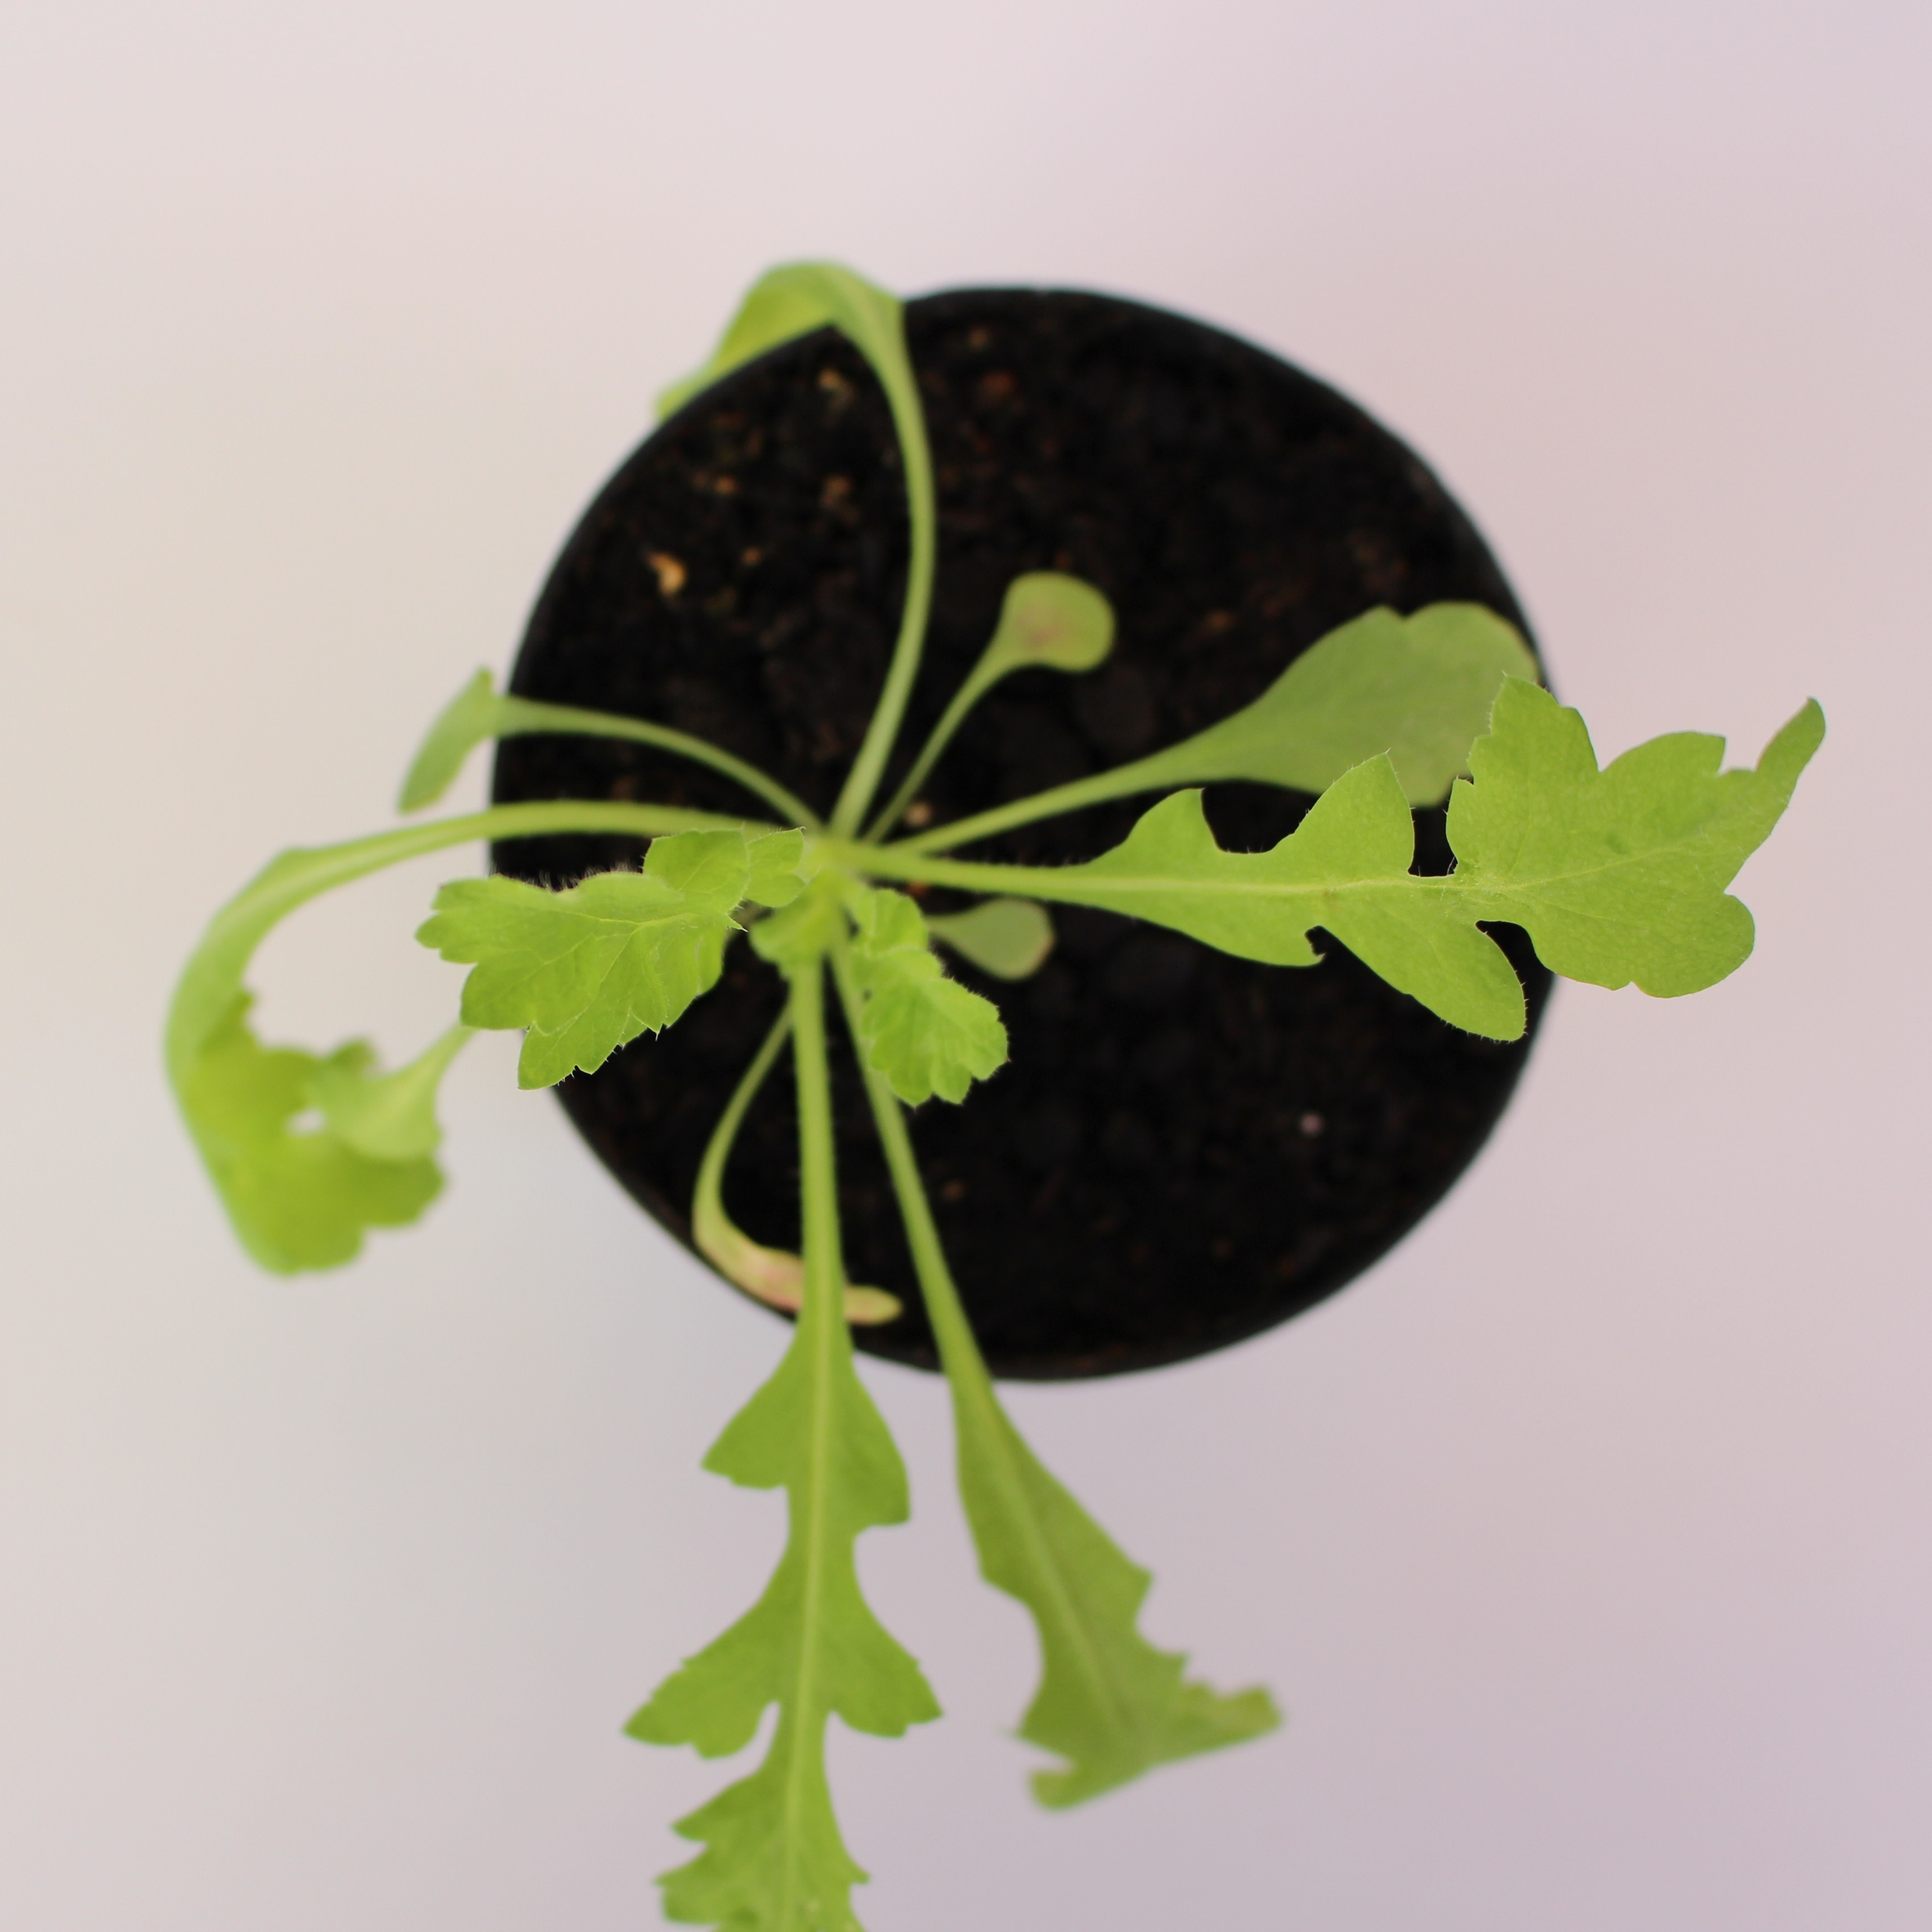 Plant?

Papaver rhoeas
